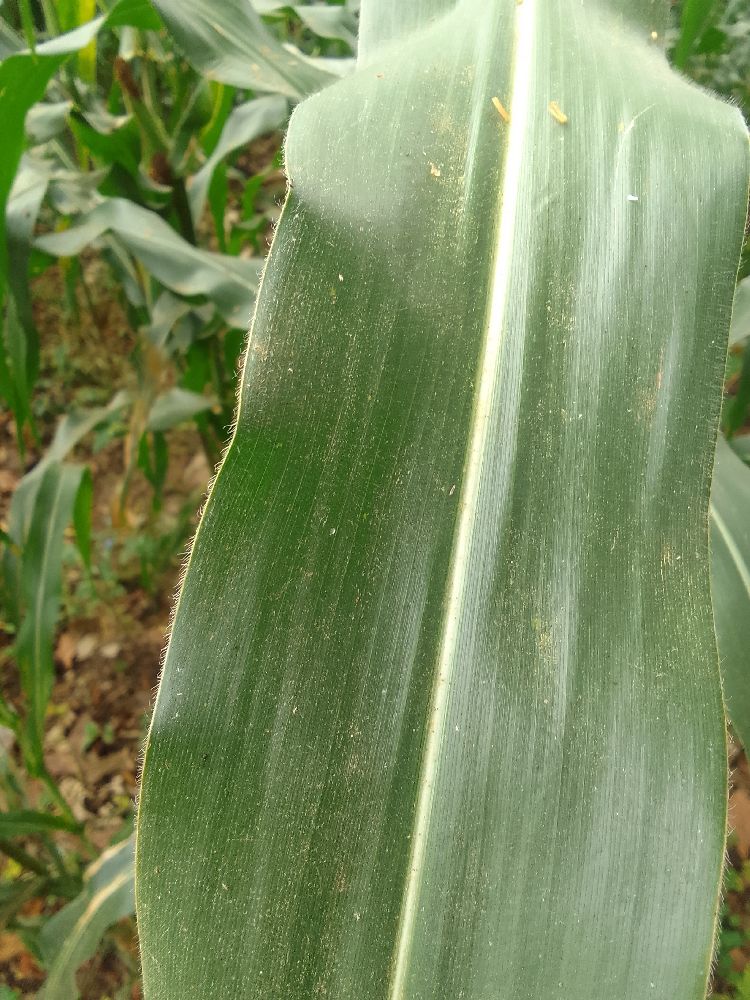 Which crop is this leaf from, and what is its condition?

maize, healthy
